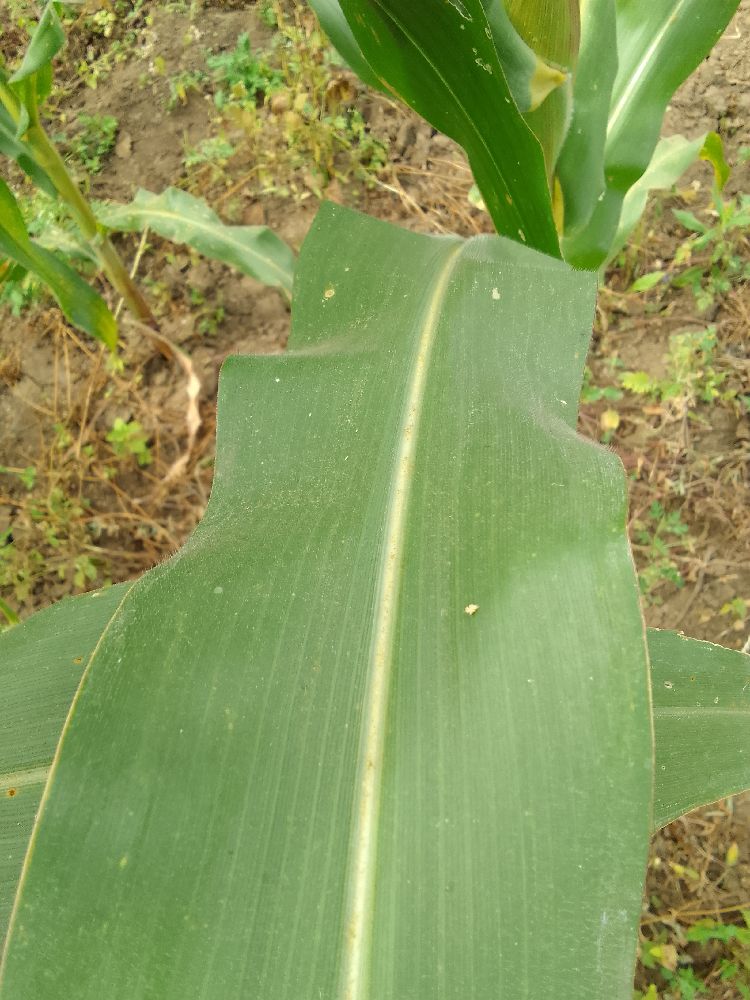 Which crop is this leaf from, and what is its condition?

maize, healthy
